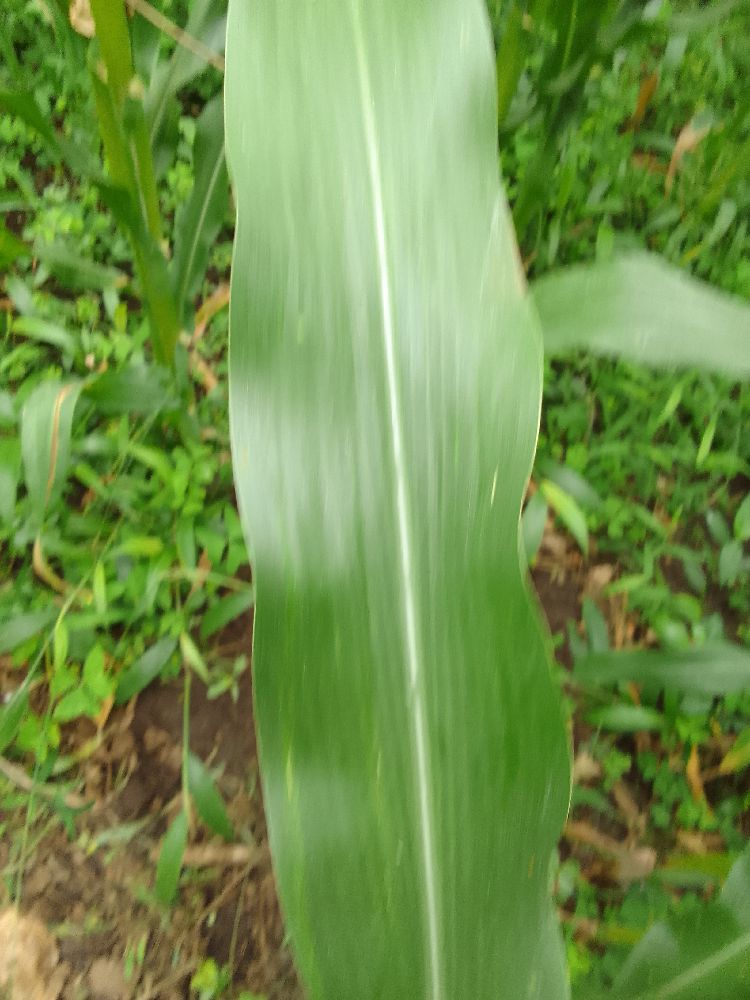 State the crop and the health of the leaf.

maize, healthy
